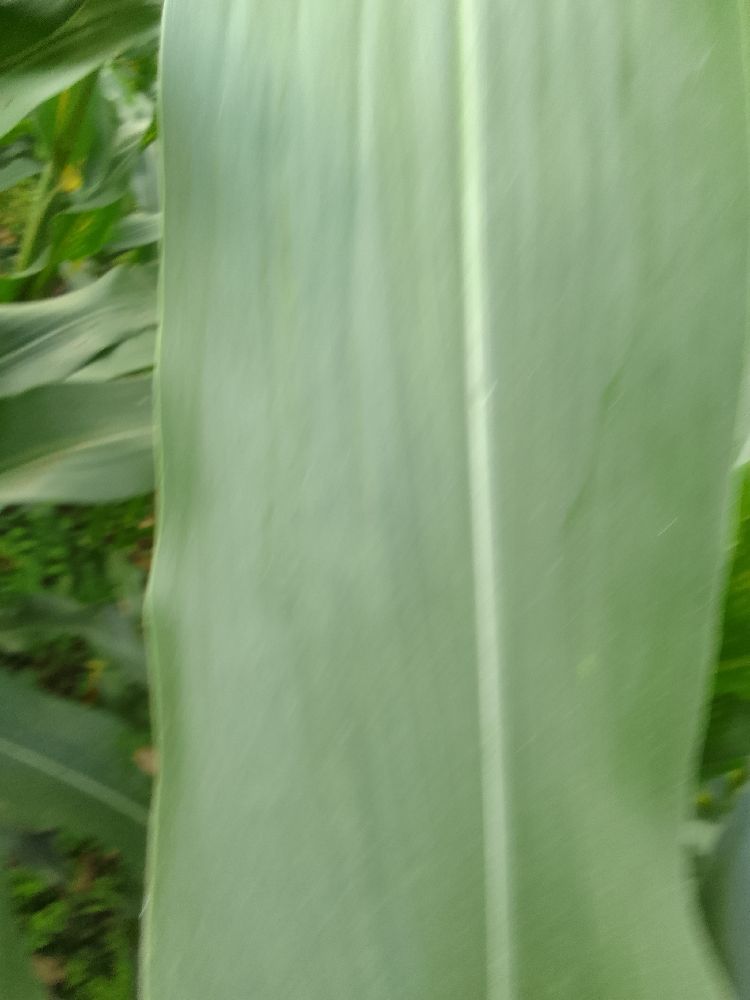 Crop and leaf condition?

maize, healthy
